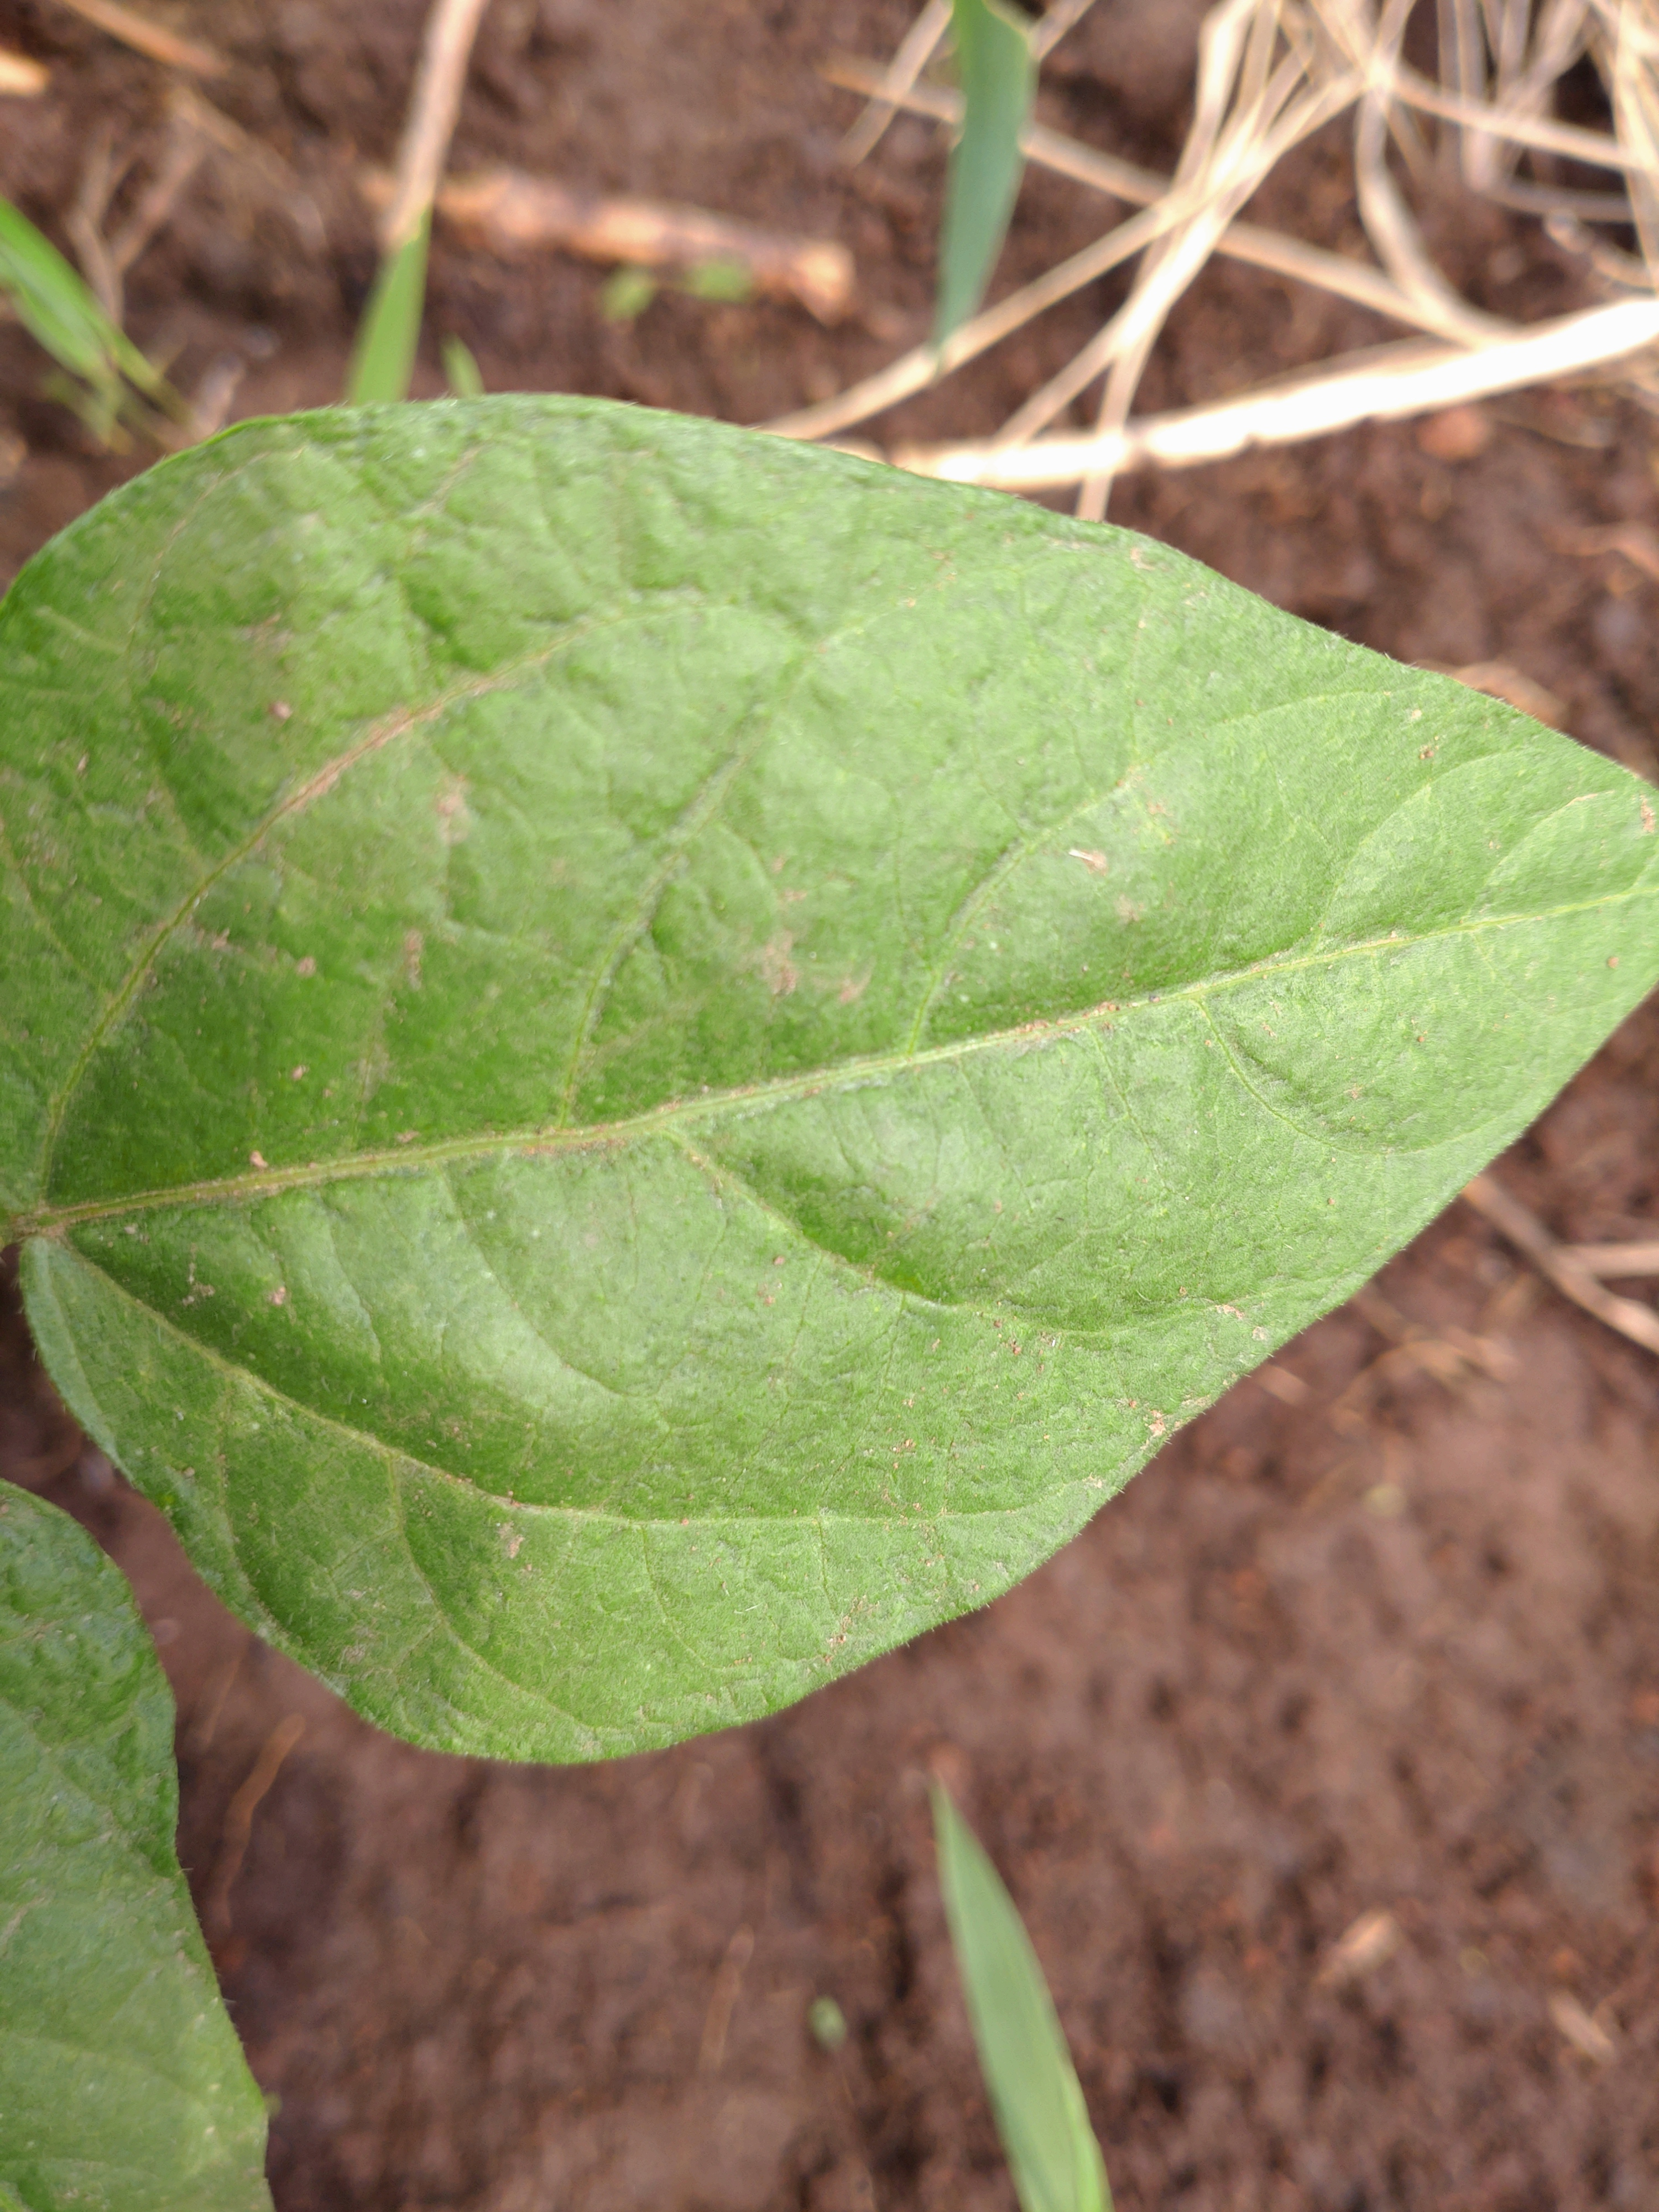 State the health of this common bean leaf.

healthy
